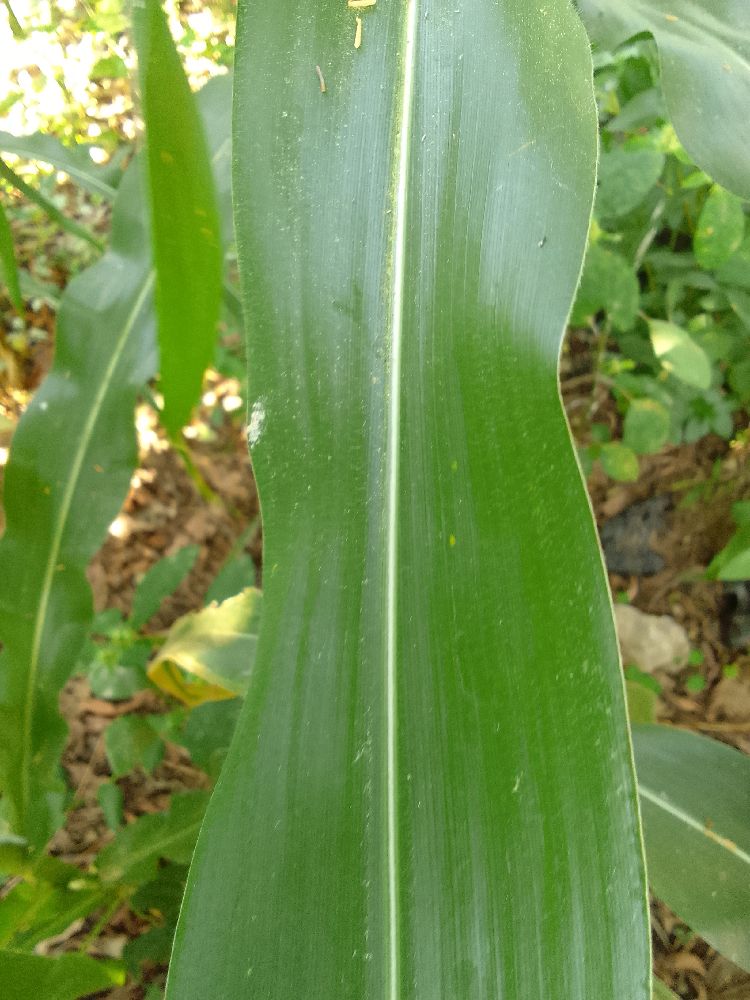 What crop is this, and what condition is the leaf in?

maize, healthy
